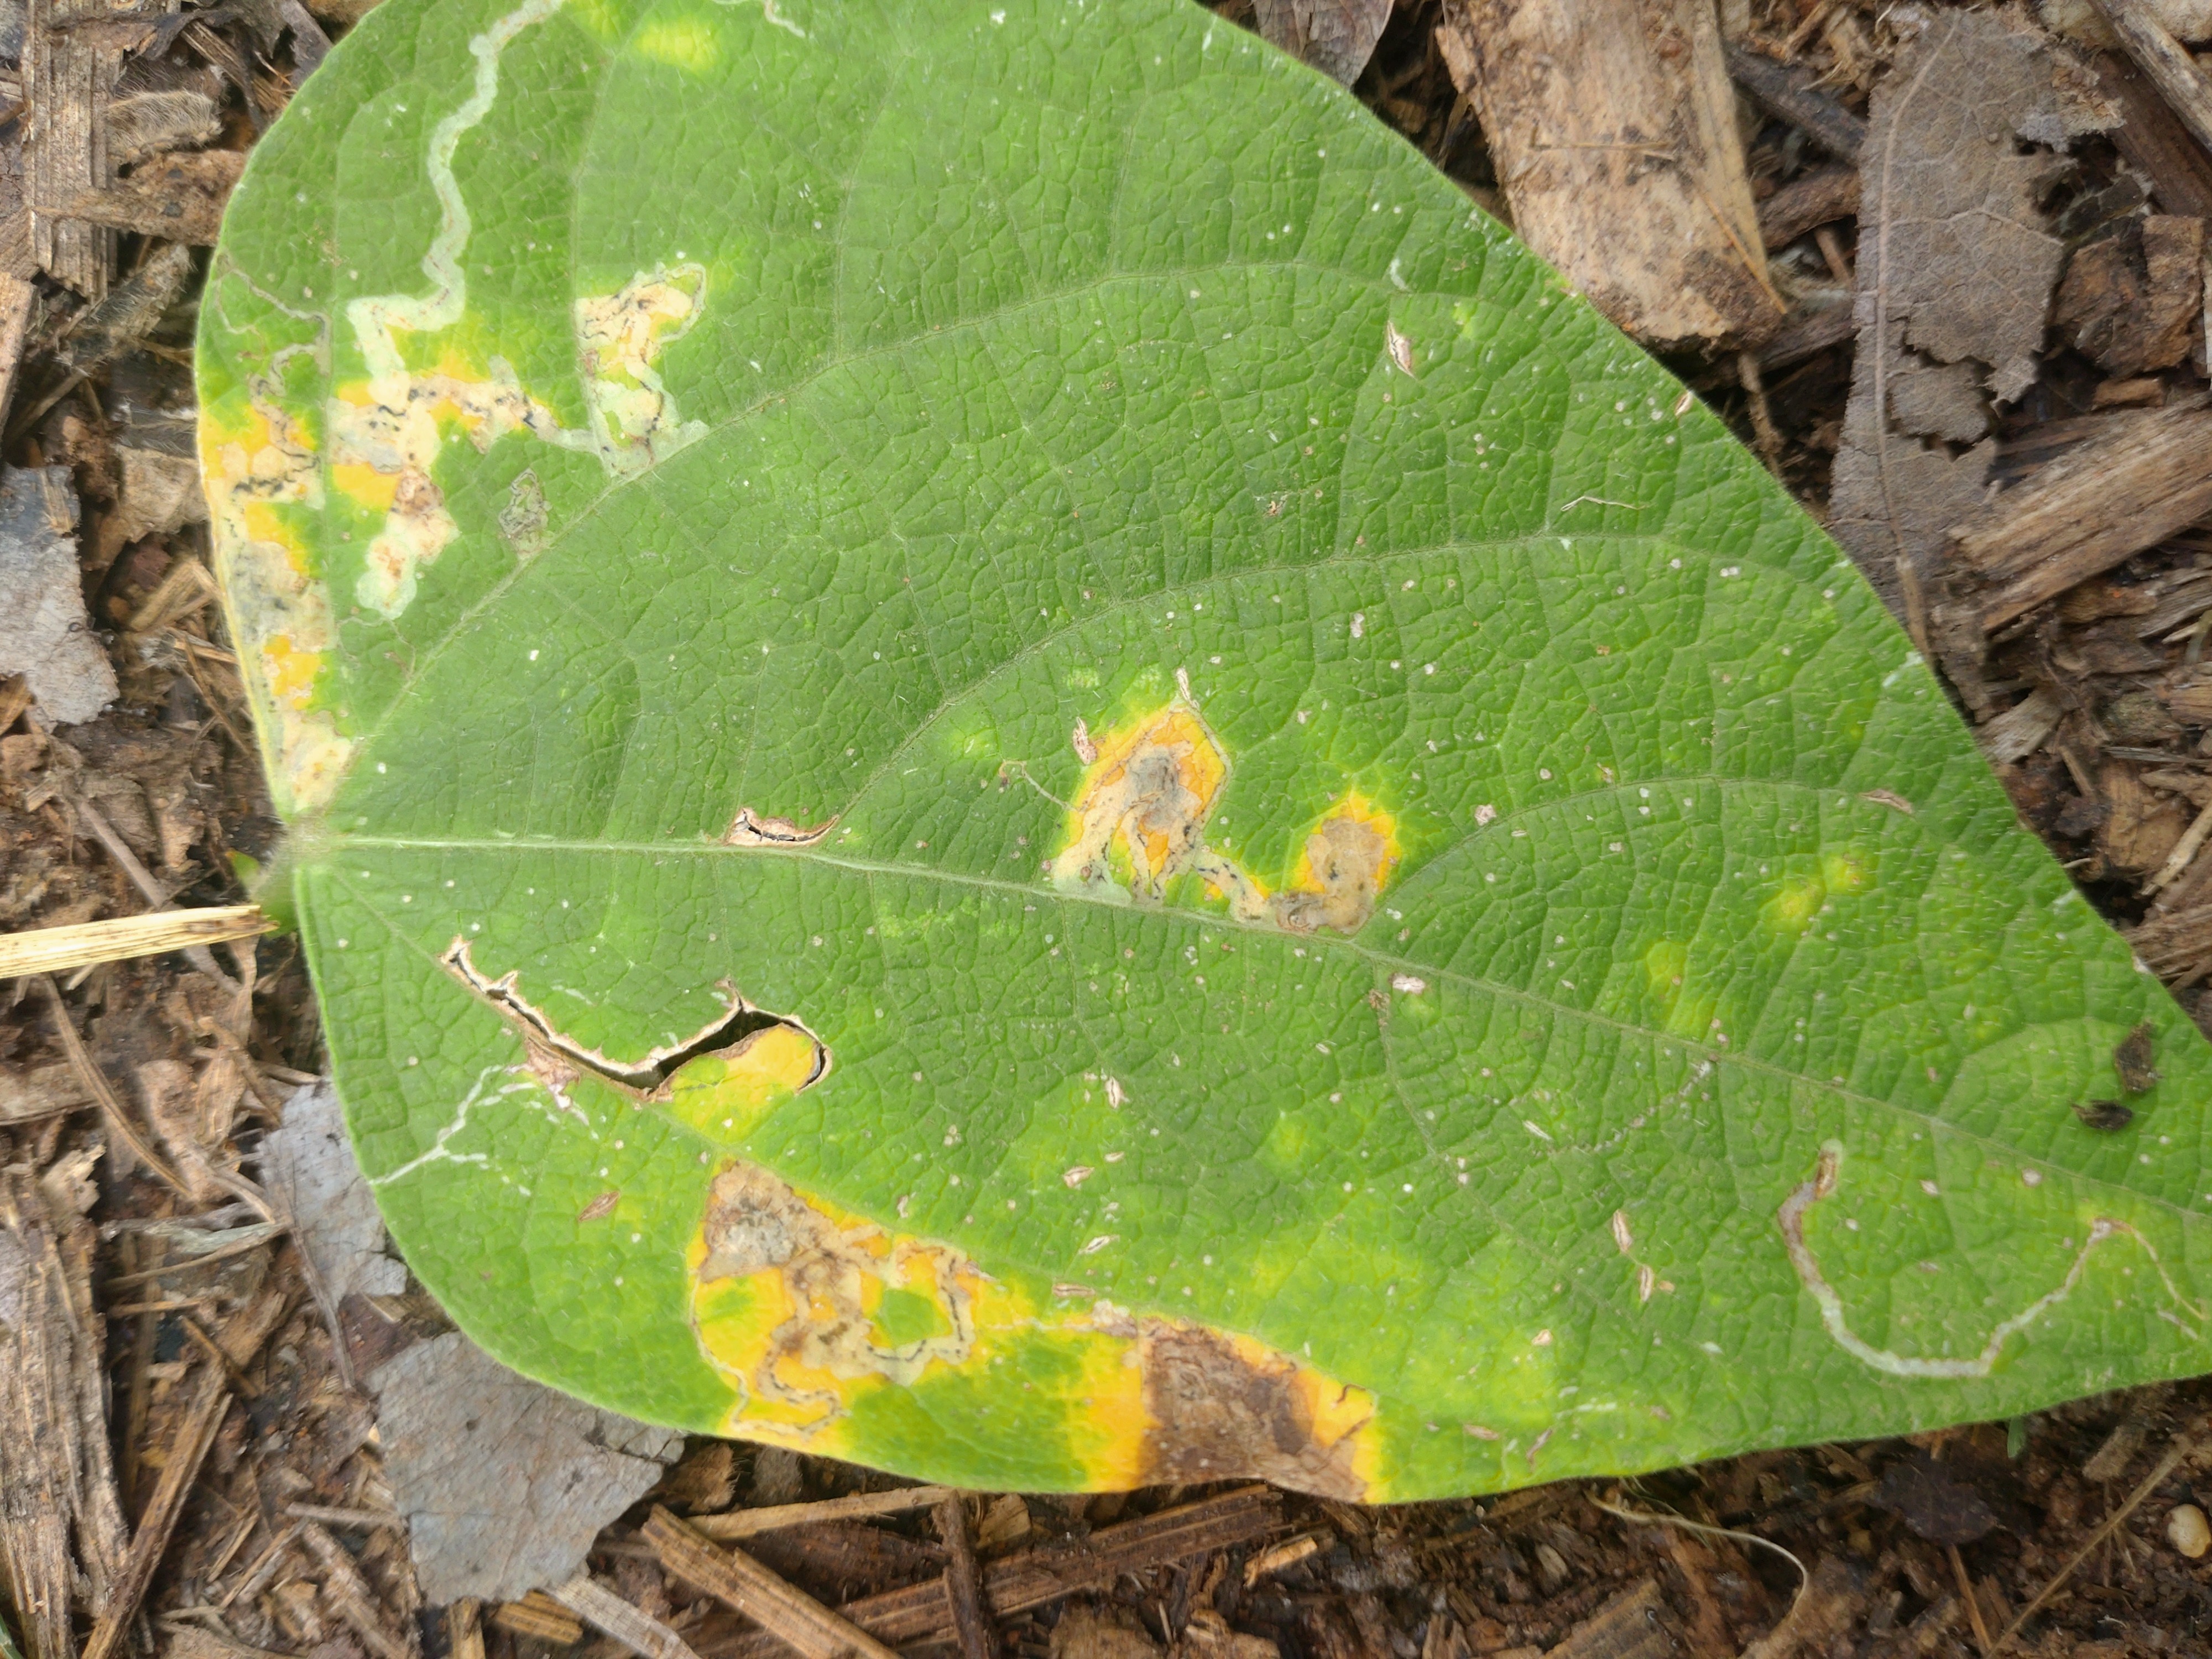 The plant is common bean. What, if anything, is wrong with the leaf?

rust
